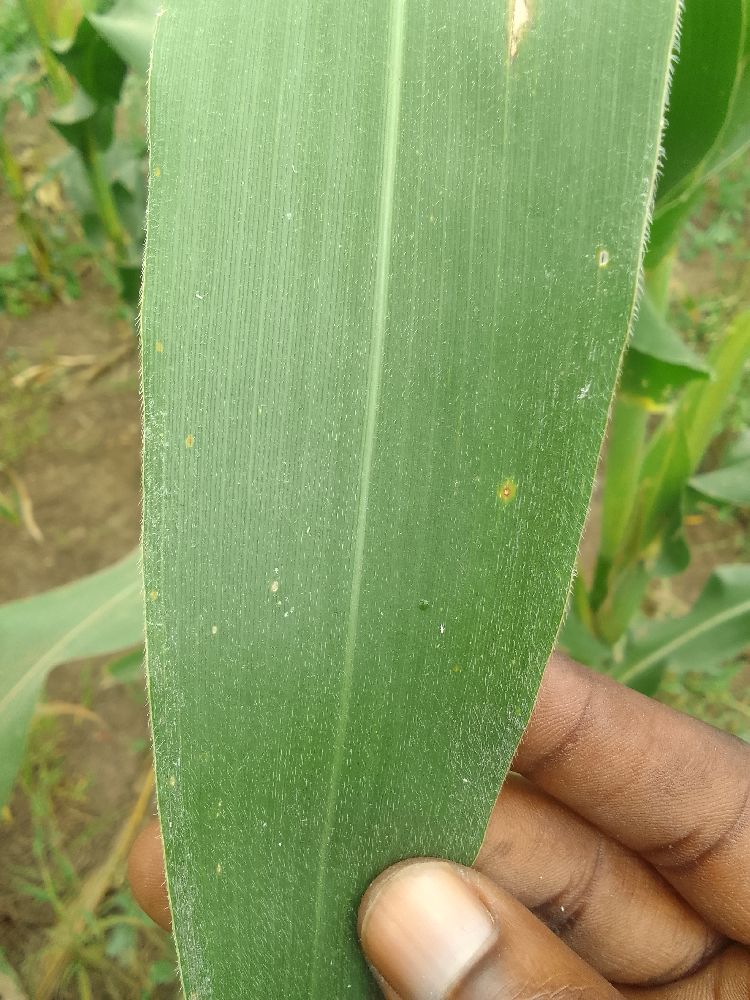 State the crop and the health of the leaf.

maize, healthy
